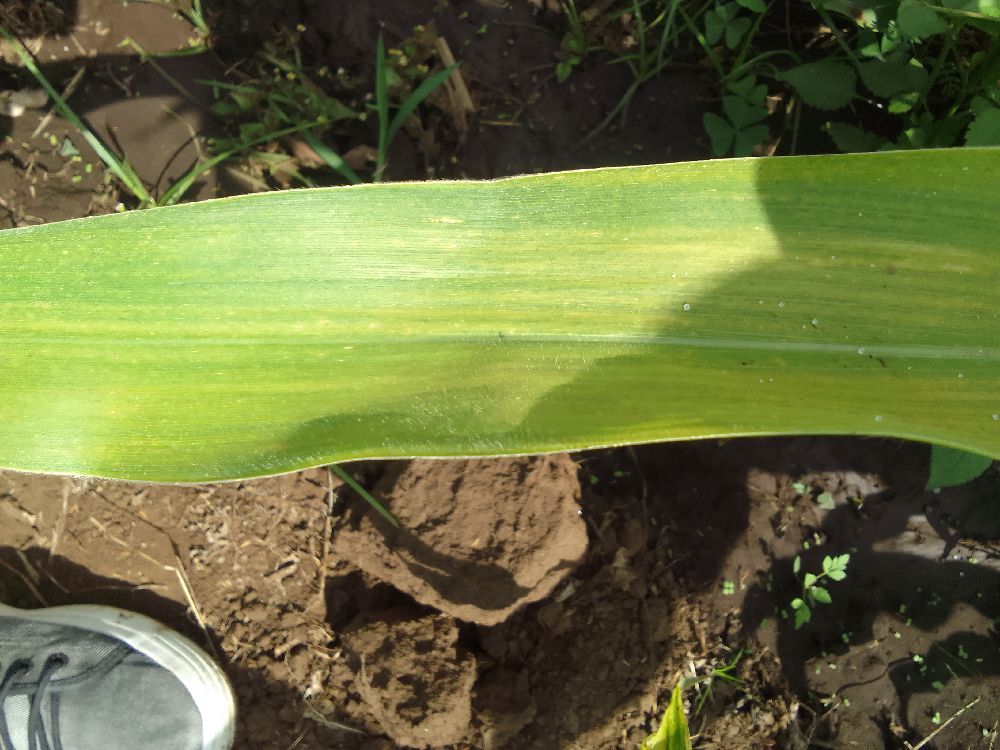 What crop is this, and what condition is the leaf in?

maize, maize lethal necrosis
